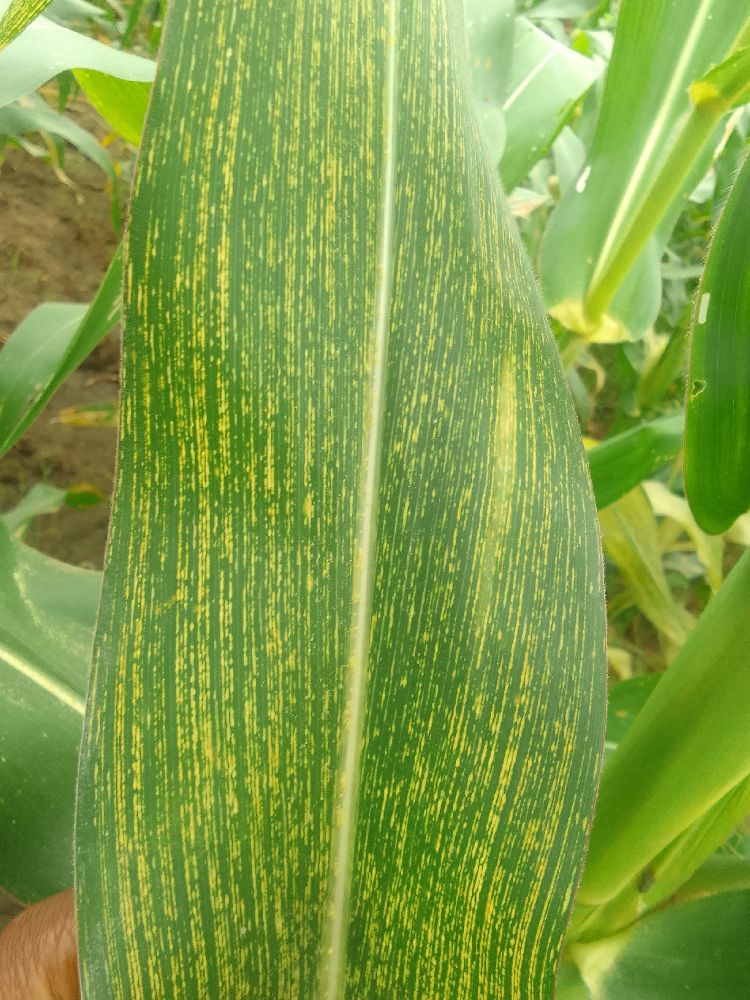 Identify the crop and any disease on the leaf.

maize, maize streak virus
